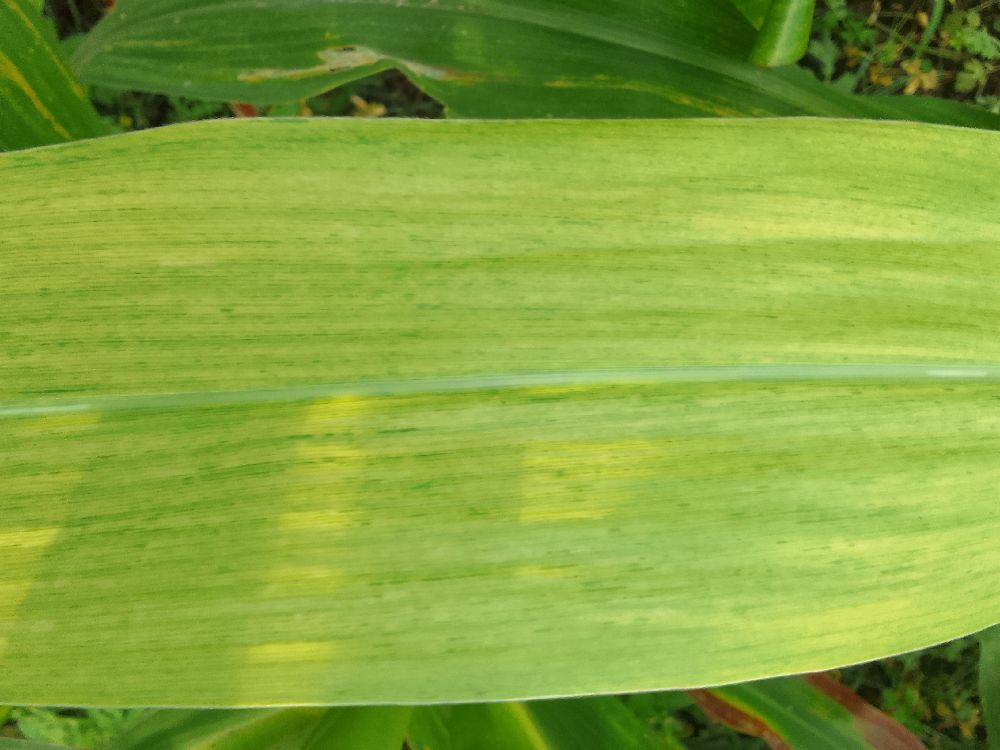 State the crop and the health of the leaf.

maize, maize lethal necrosis
